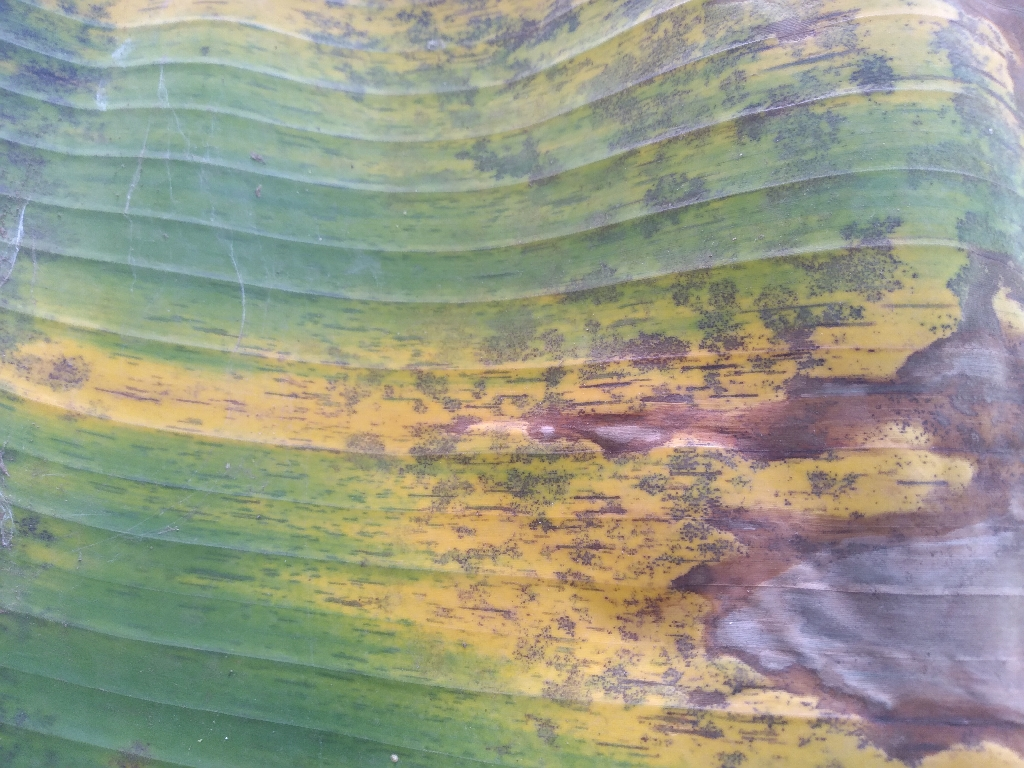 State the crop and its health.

banana, black sigatoka
